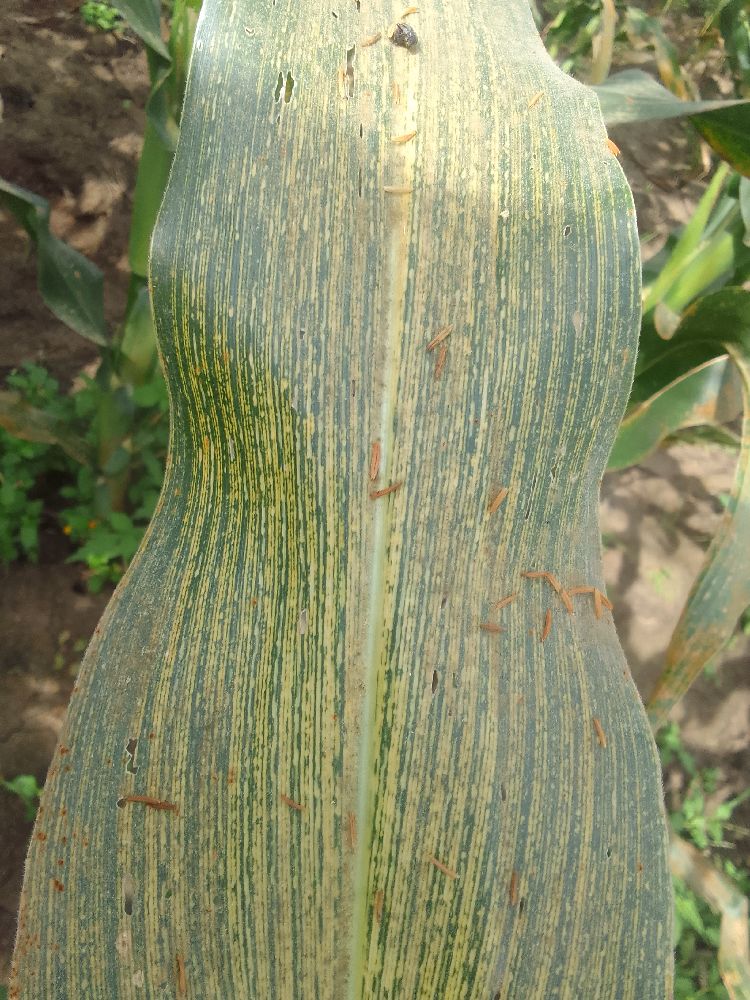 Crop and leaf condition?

maize, maize streak virus
